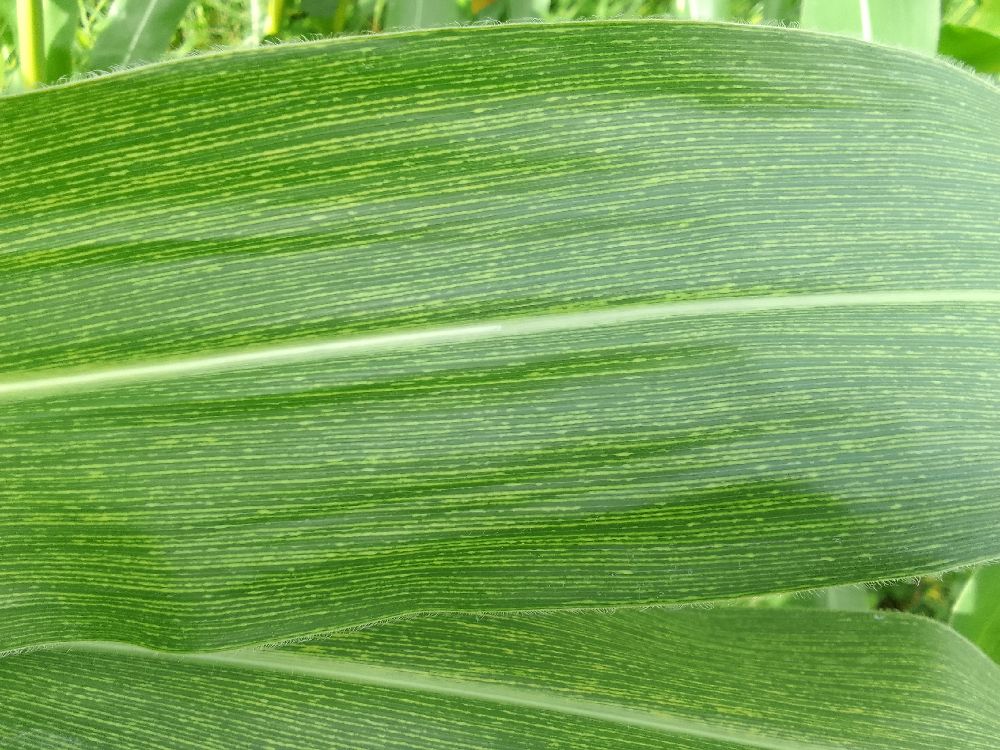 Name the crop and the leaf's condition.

maize, maize streak virus
